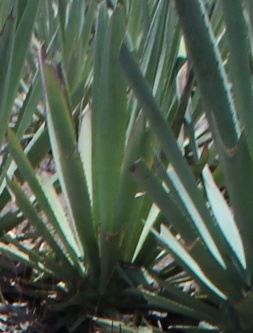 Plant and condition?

agave, small
